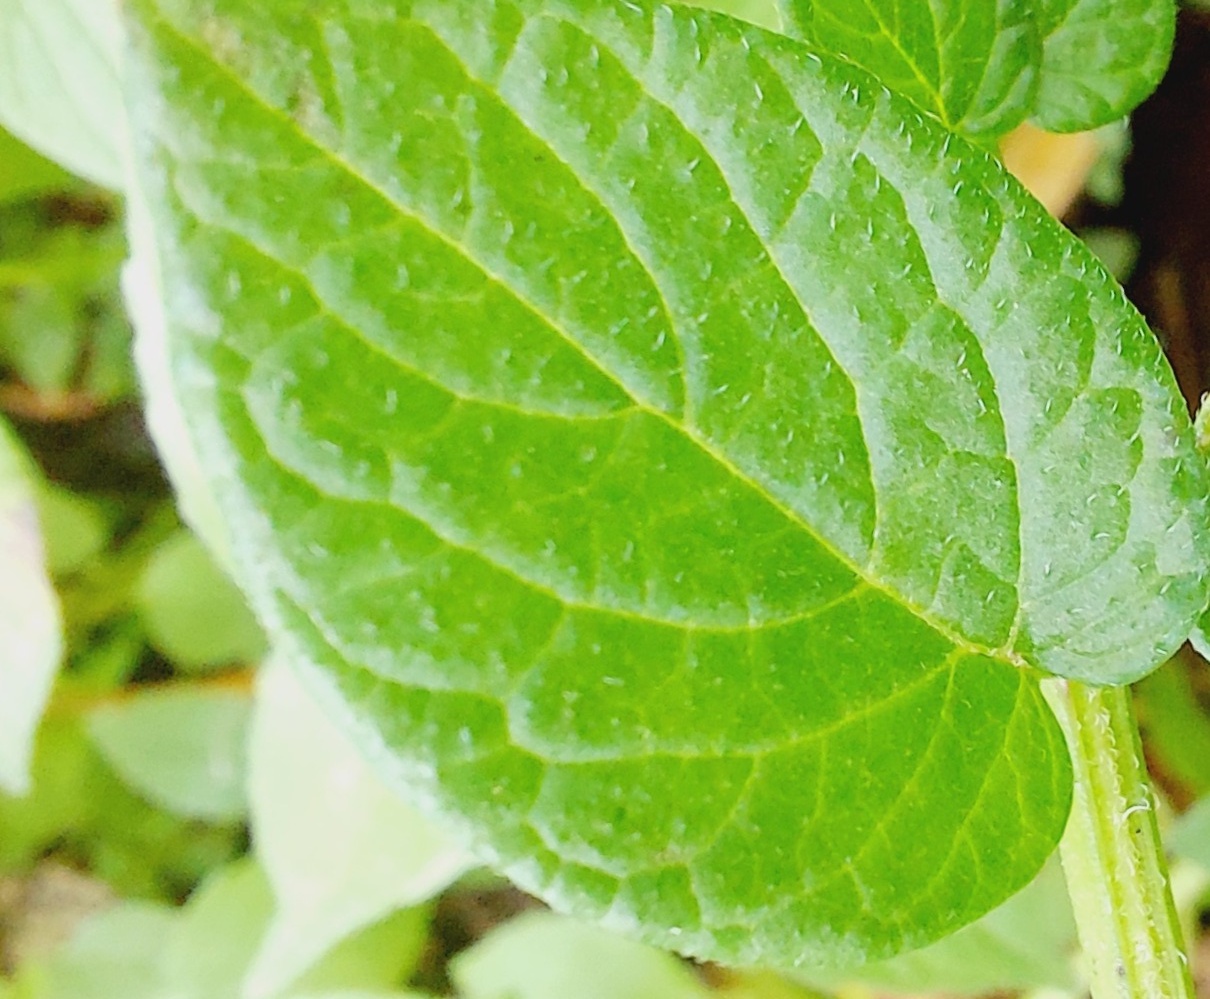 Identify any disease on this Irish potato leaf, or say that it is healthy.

healthy
